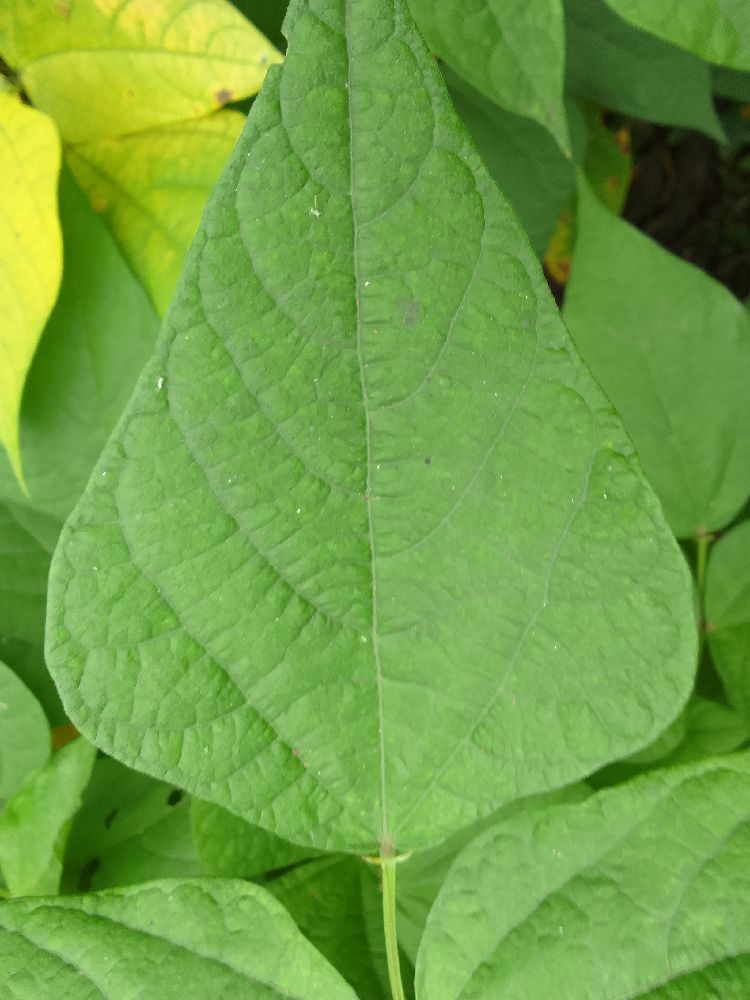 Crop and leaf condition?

common bean, healthy
